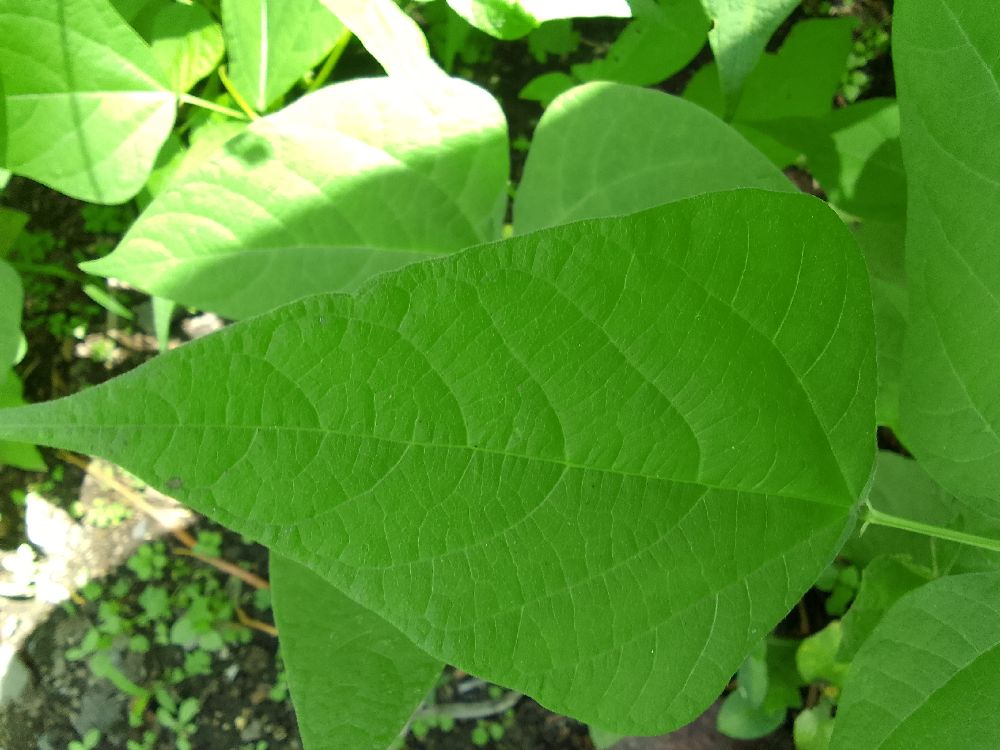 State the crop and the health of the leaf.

common bean, healthy
